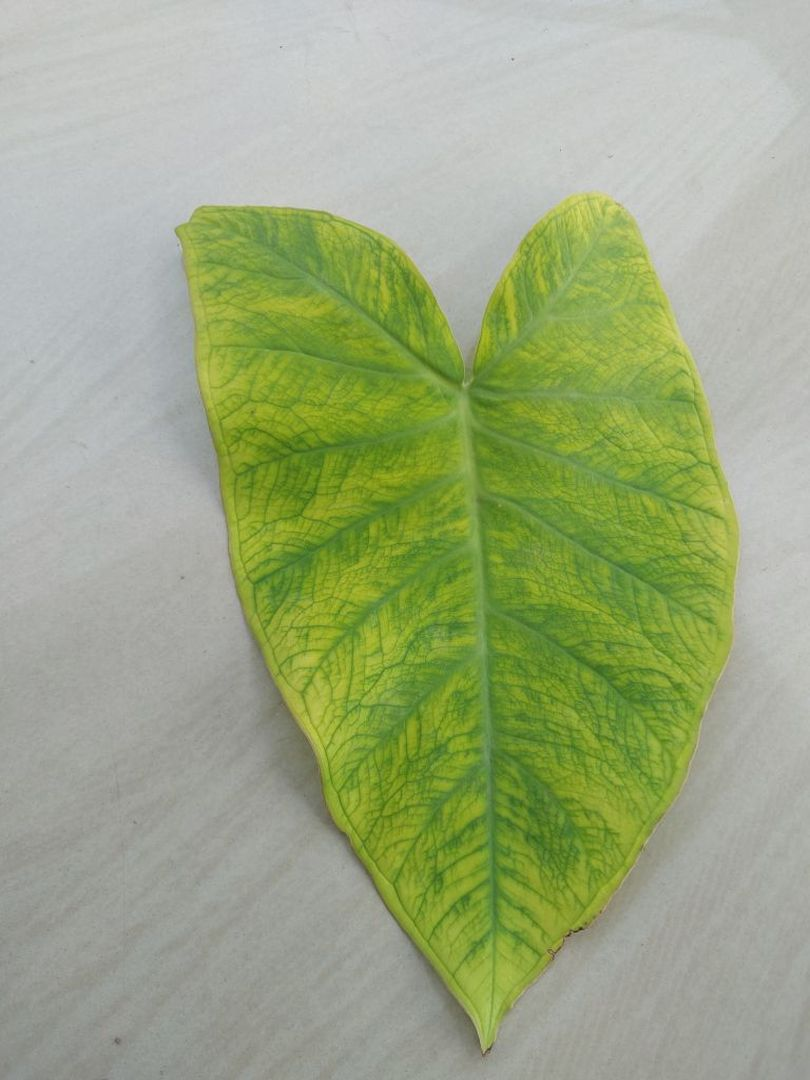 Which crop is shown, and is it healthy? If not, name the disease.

taro, mosaic
